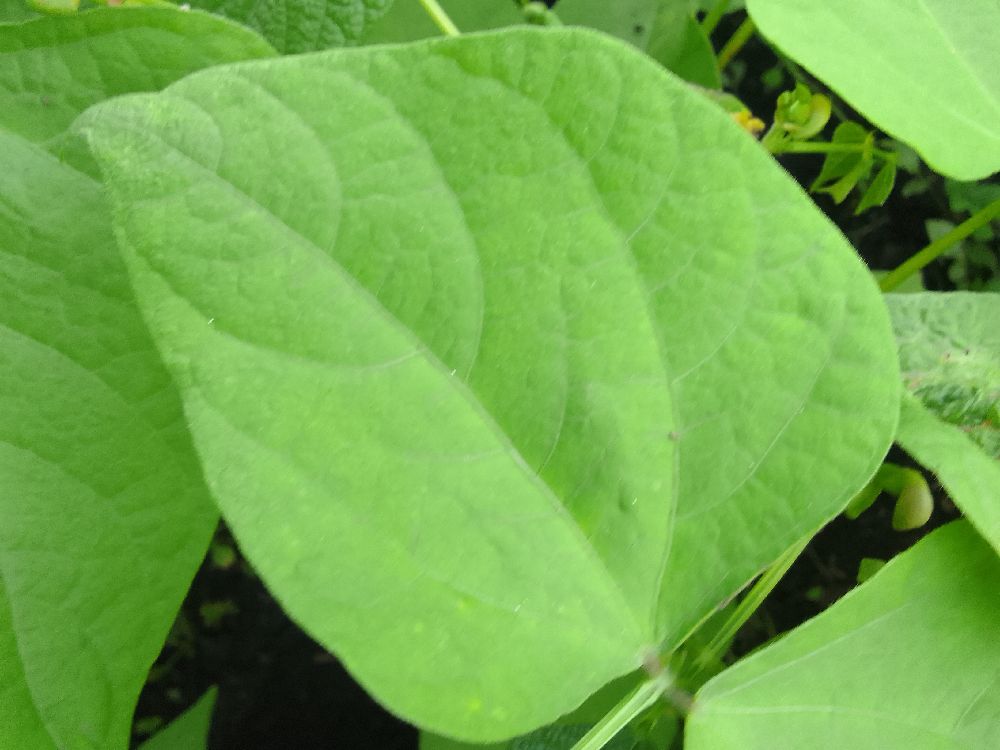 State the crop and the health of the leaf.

common bean, healthy
